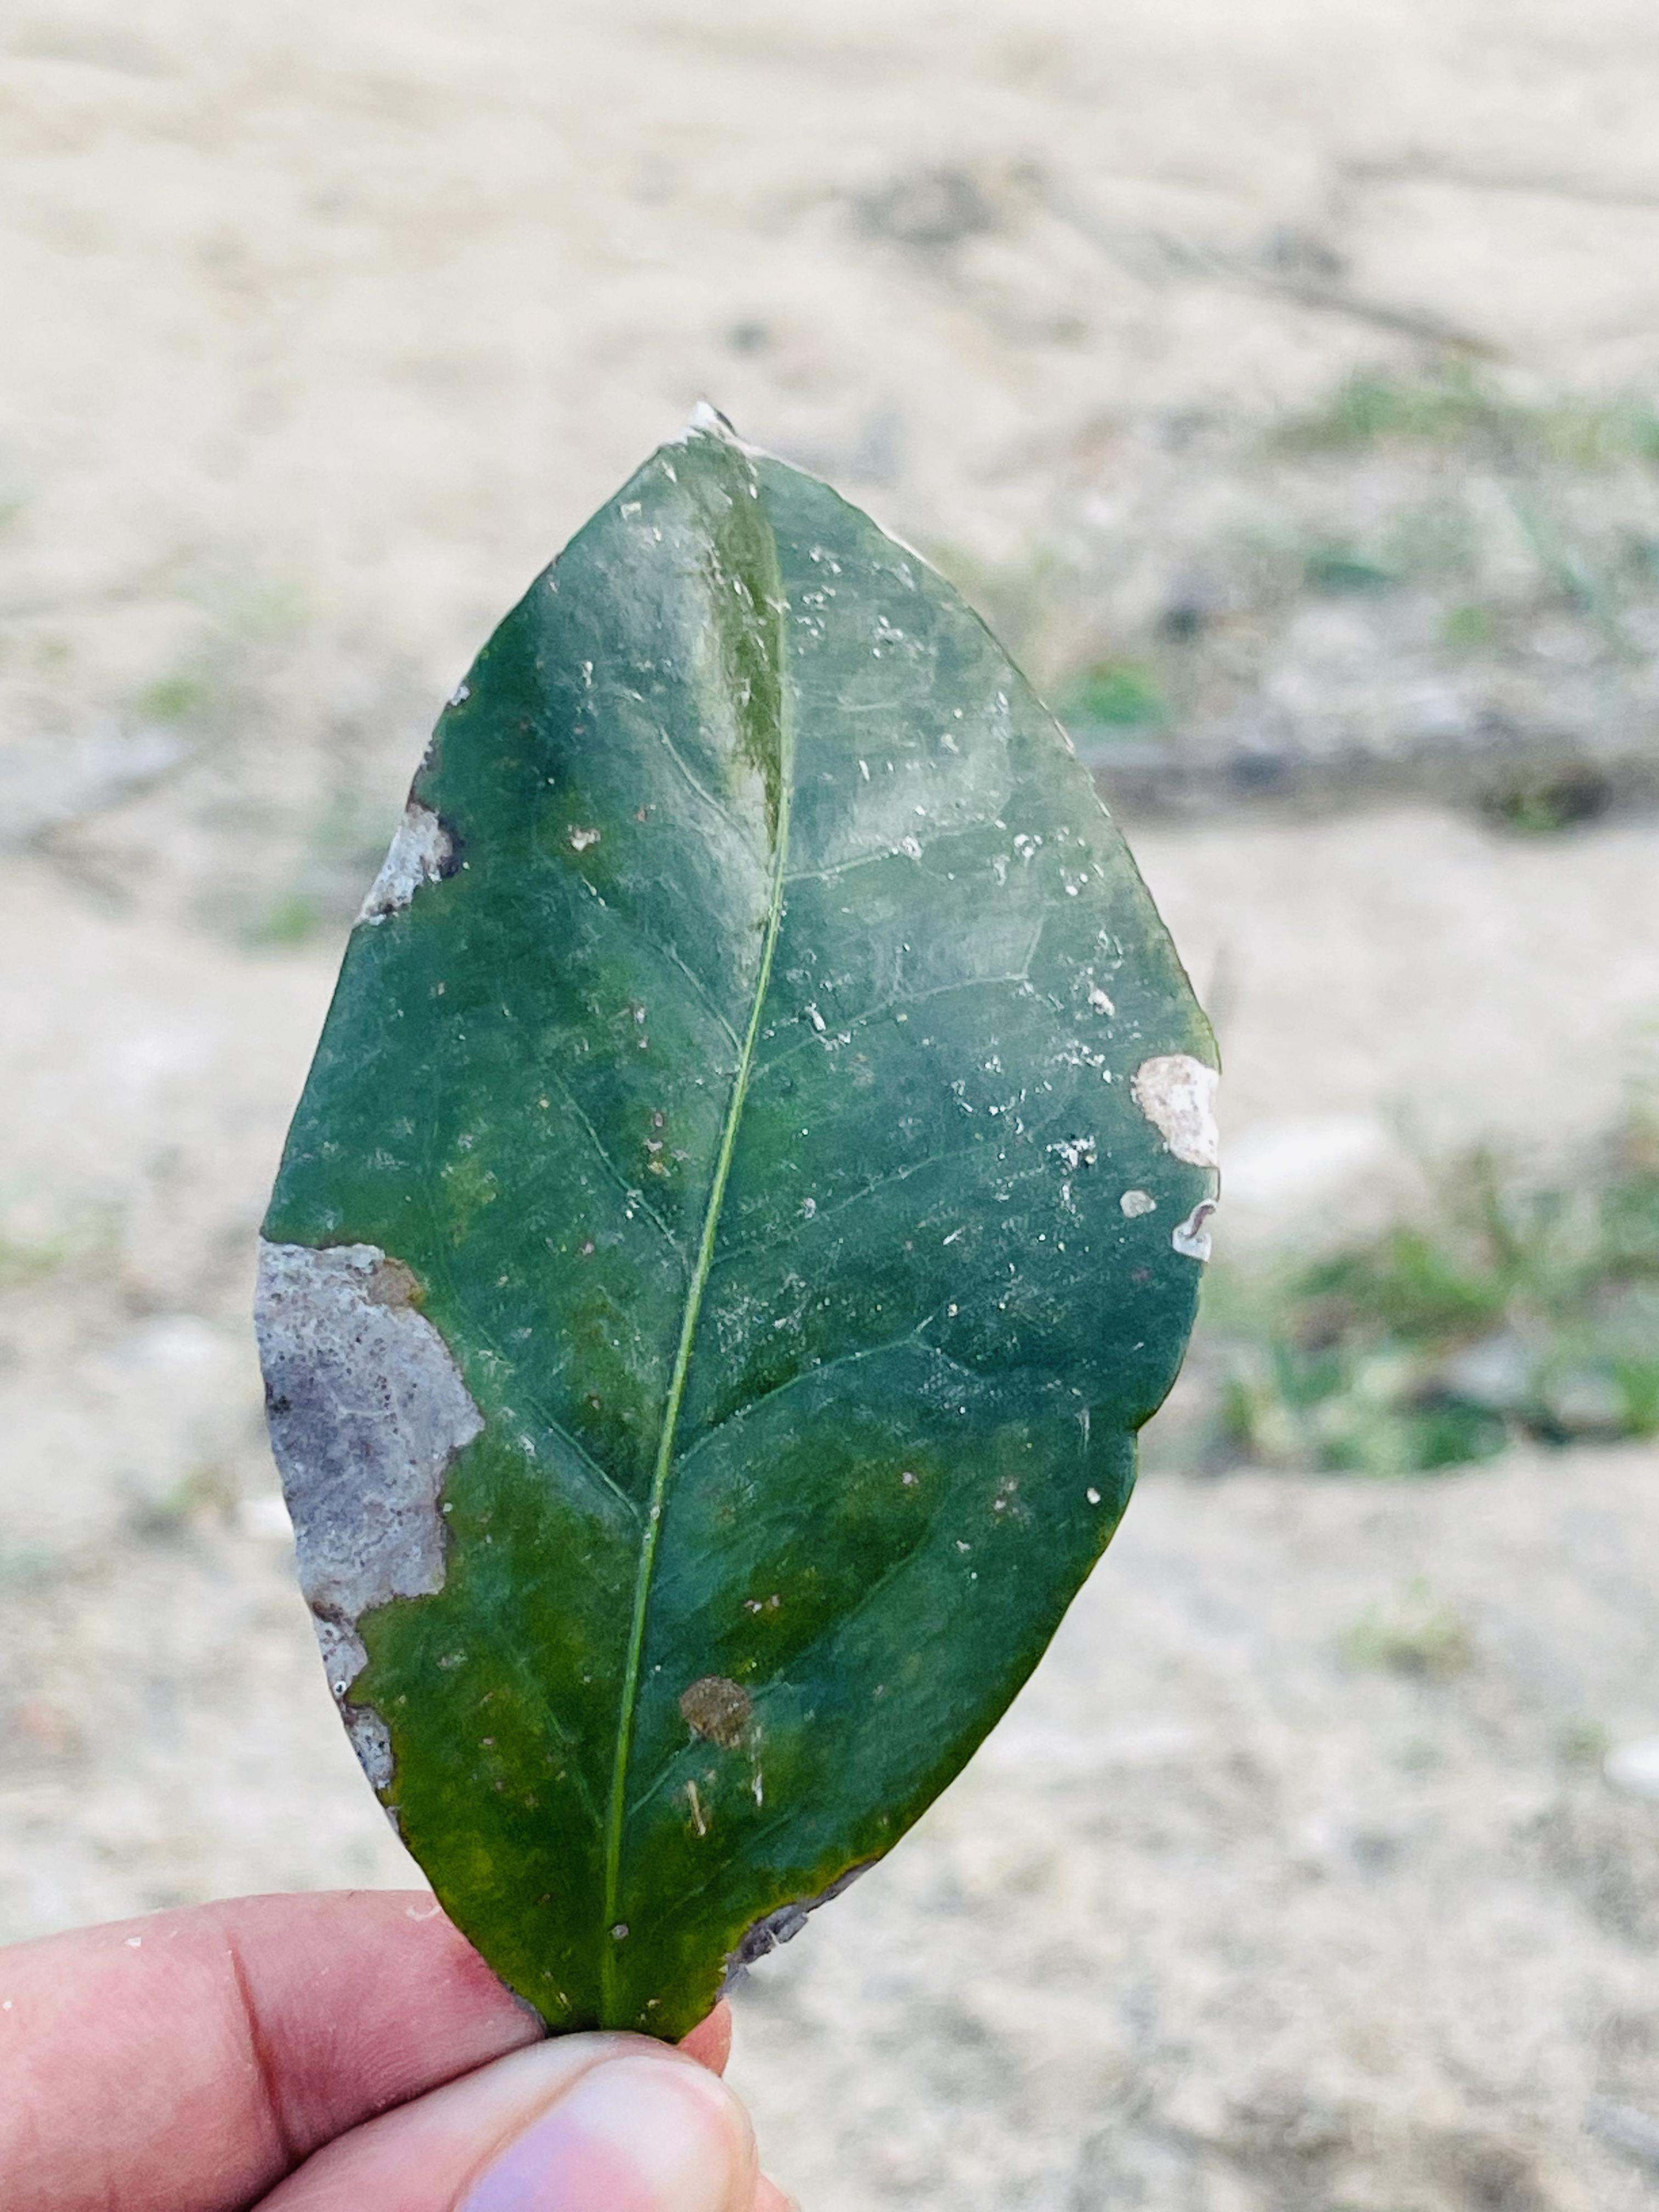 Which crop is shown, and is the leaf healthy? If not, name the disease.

tea, blight
